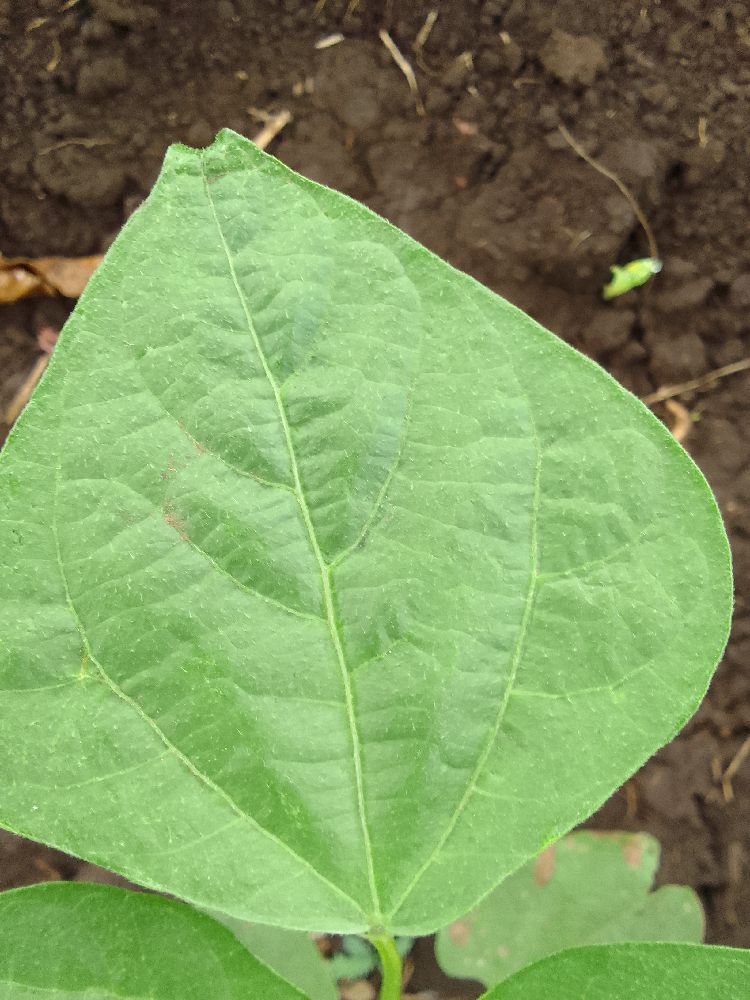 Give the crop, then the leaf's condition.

common bean, healthy
